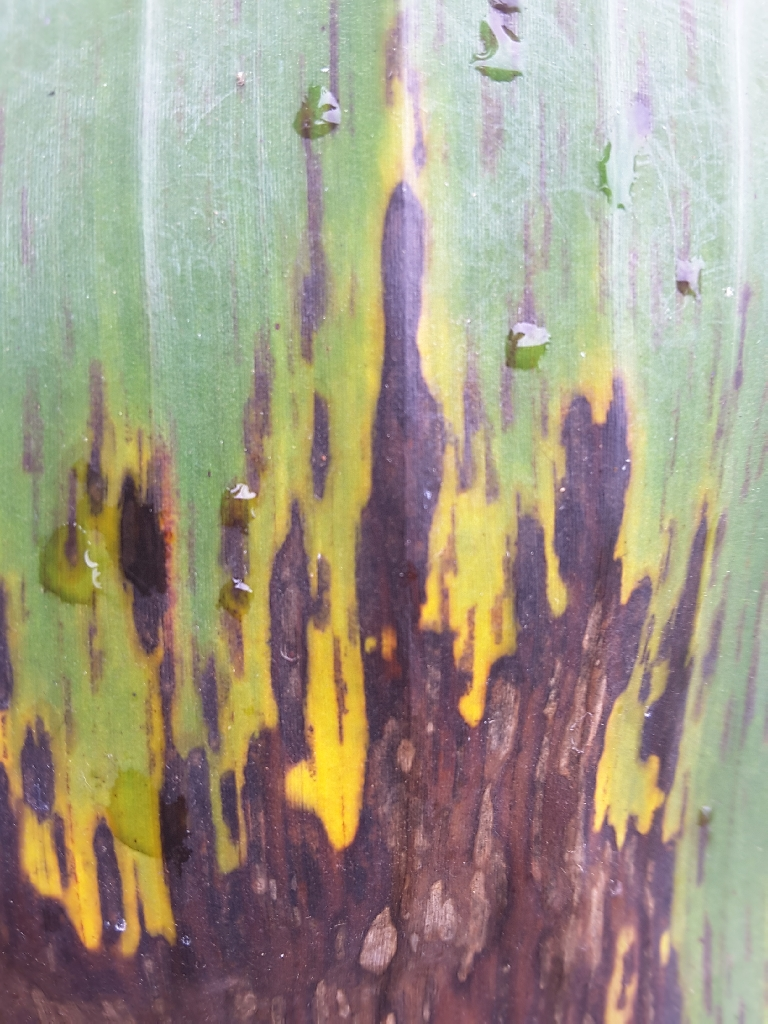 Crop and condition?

banana, black sigatoka
